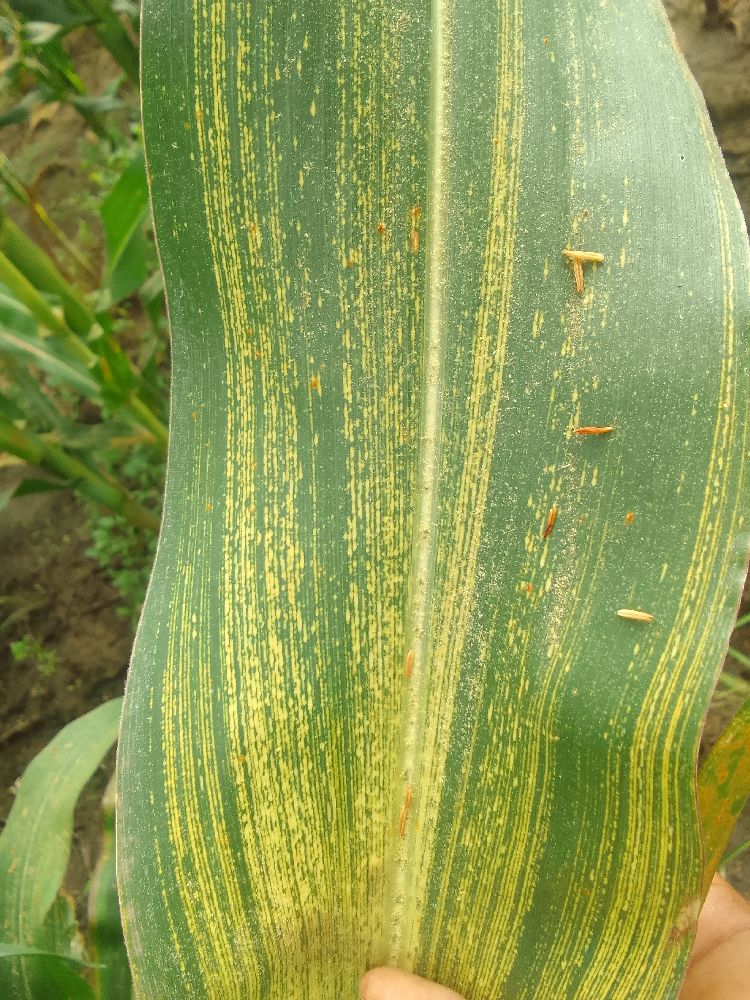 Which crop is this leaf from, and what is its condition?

maize, maize streak virus
